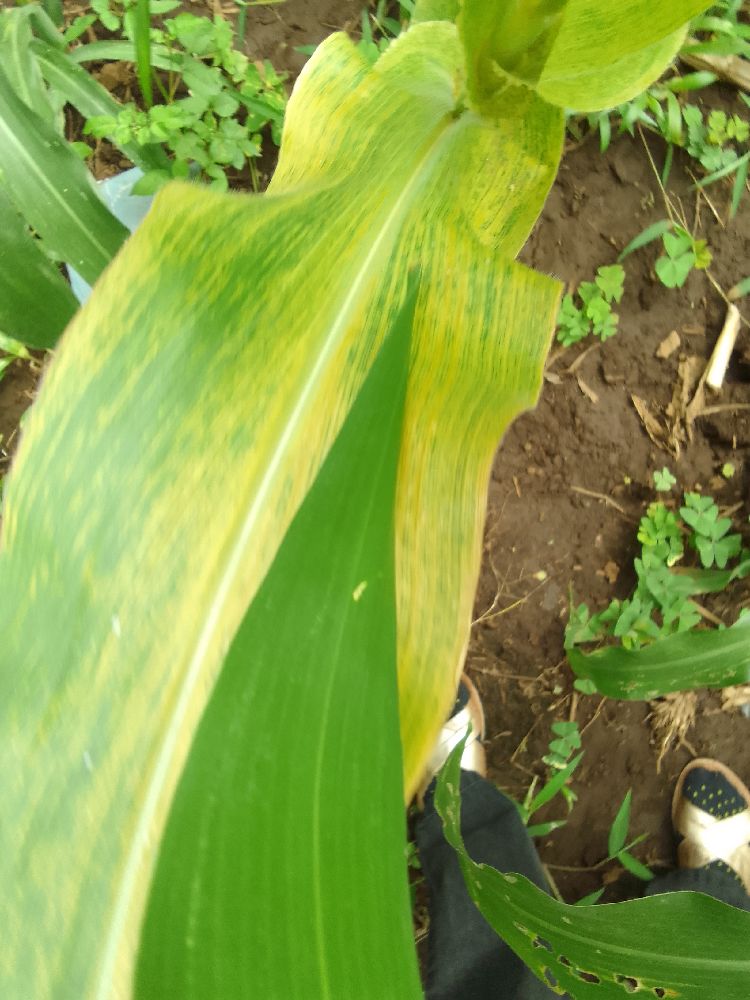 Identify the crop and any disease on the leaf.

maize, maize lethal necrosis
